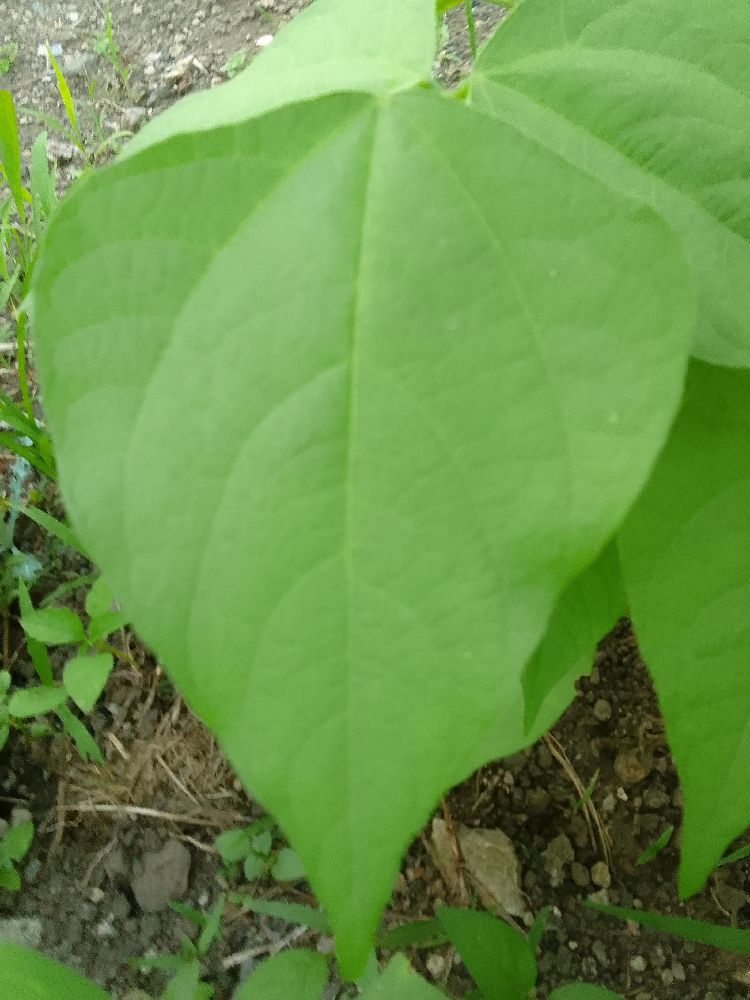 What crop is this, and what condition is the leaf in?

common bean, healthy
